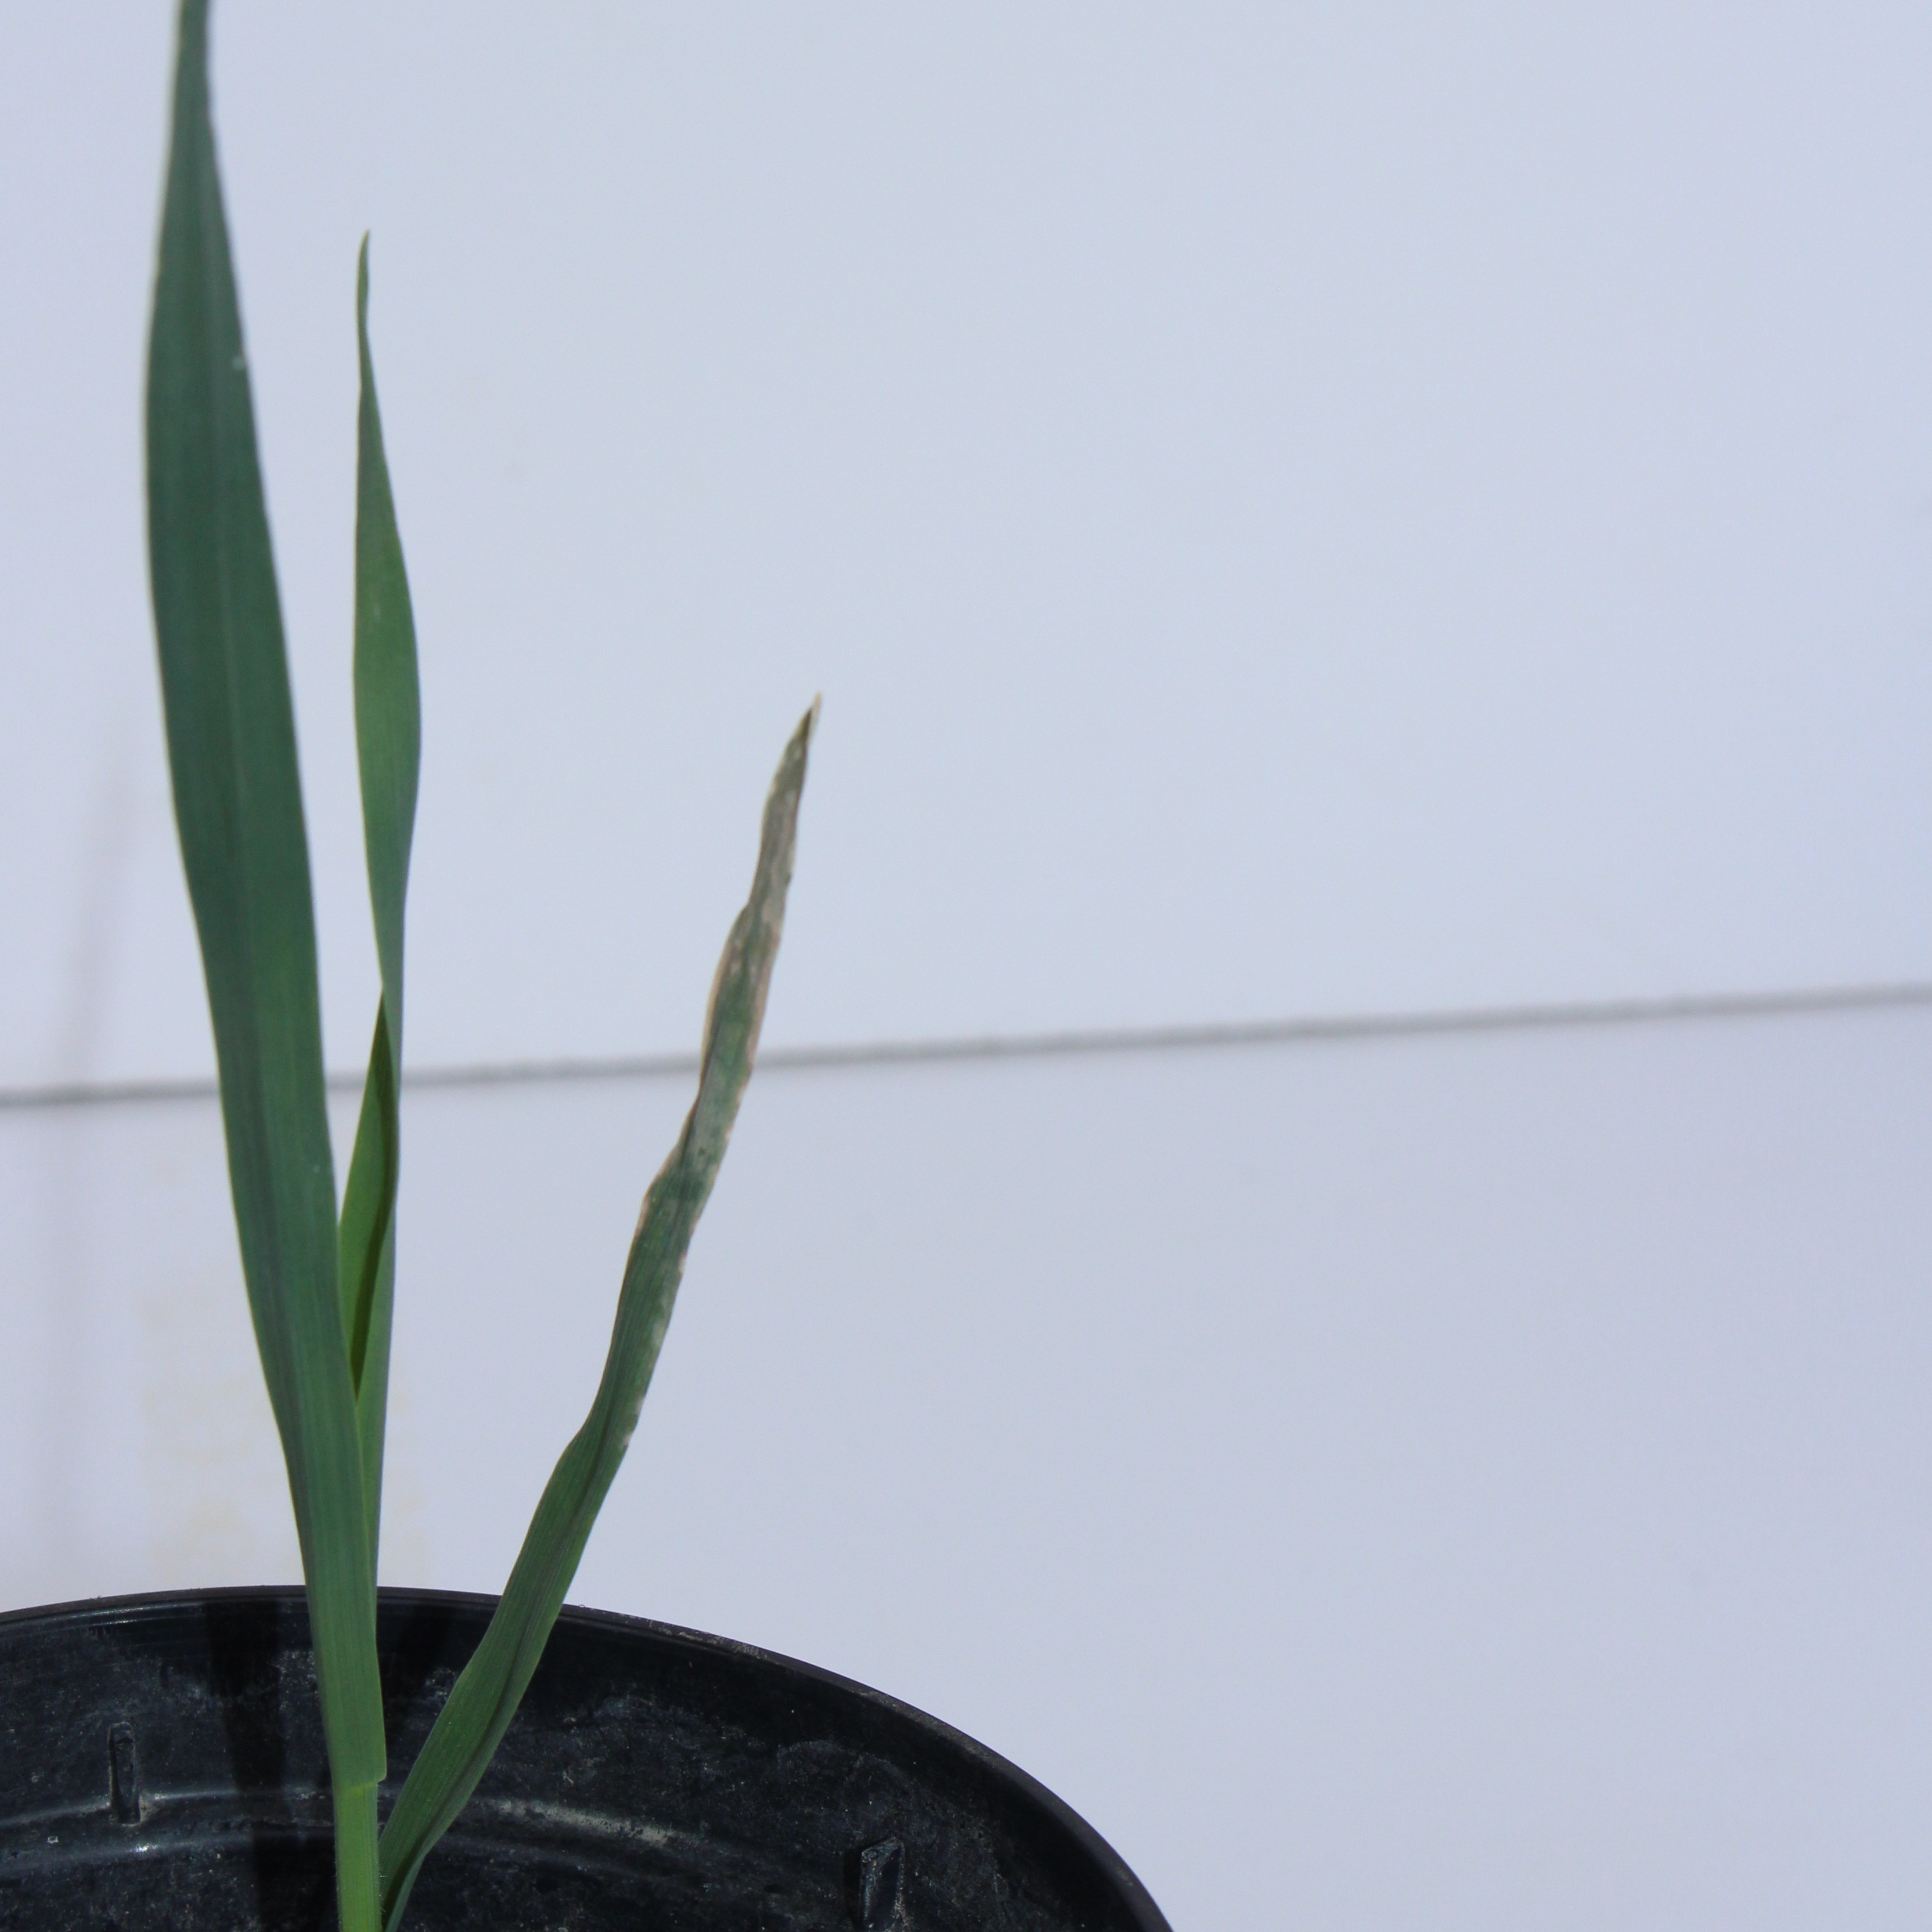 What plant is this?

Avena sterilis
